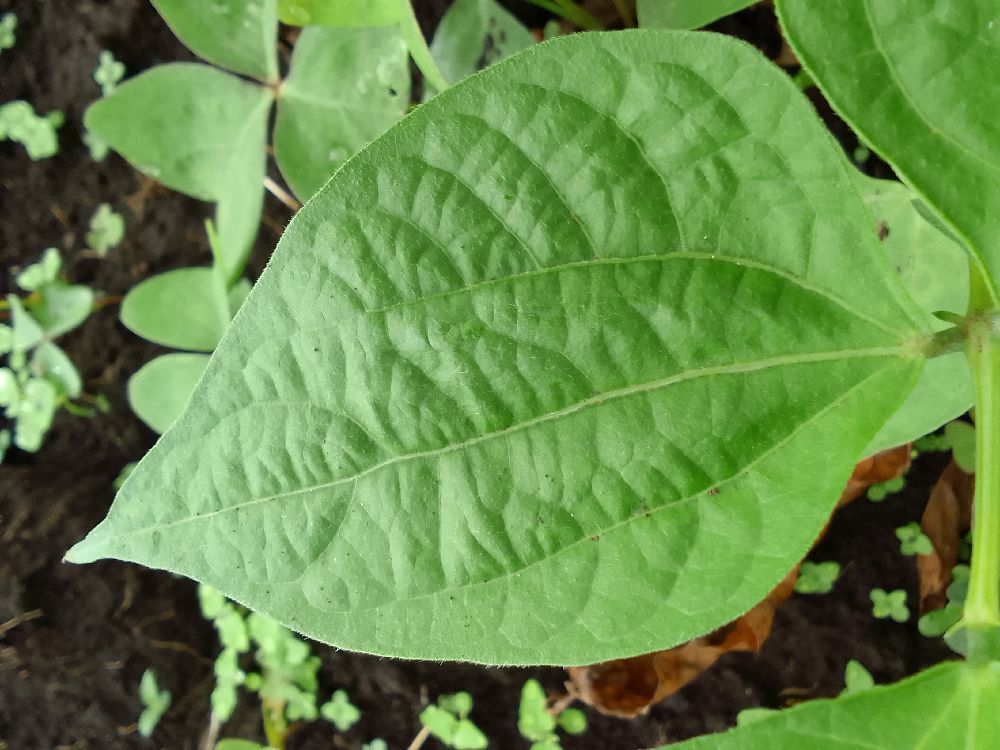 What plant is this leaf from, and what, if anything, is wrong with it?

common bean, healthy
